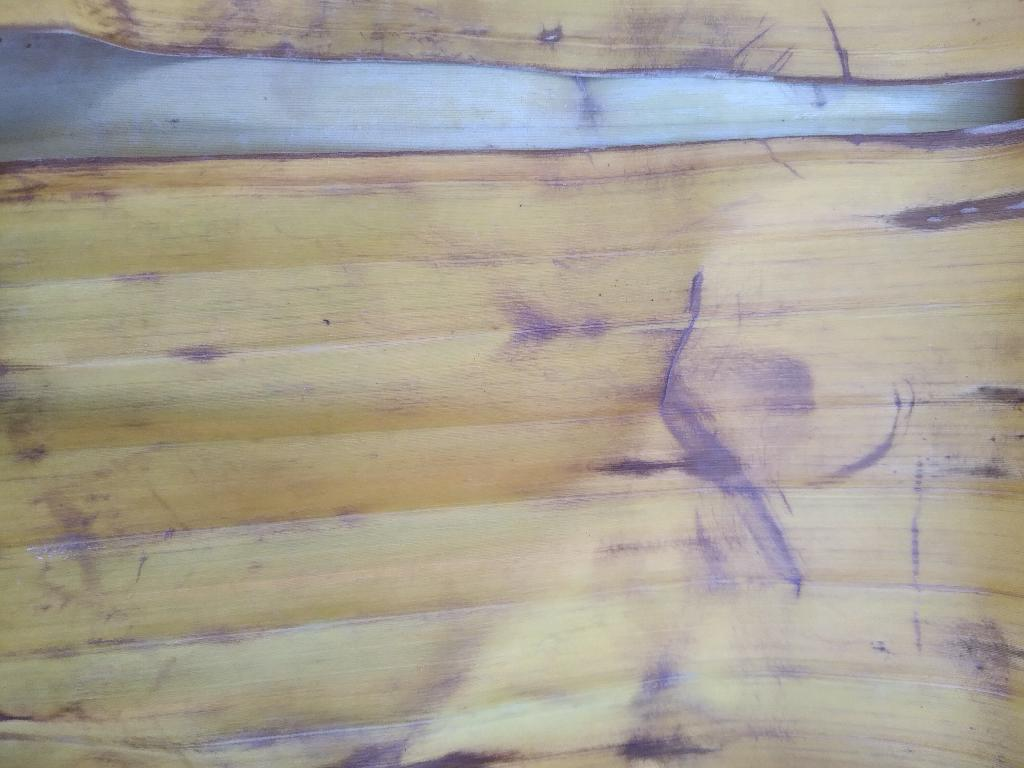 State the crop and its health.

banana, fusarium wilt race 1
